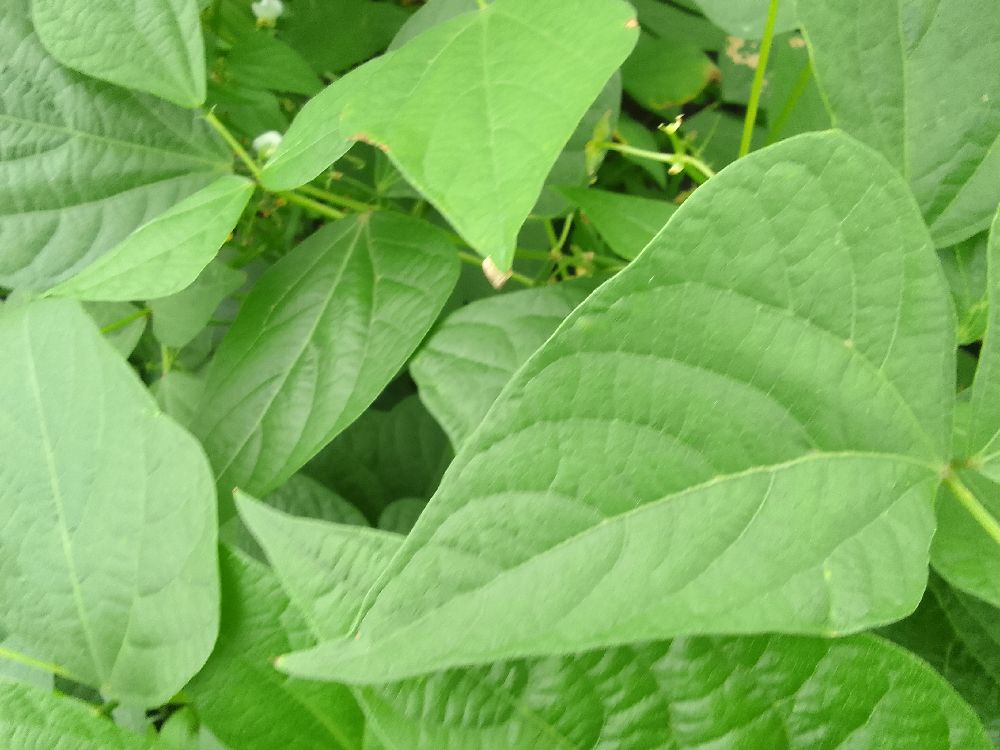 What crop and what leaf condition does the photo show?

common bean, healthy
